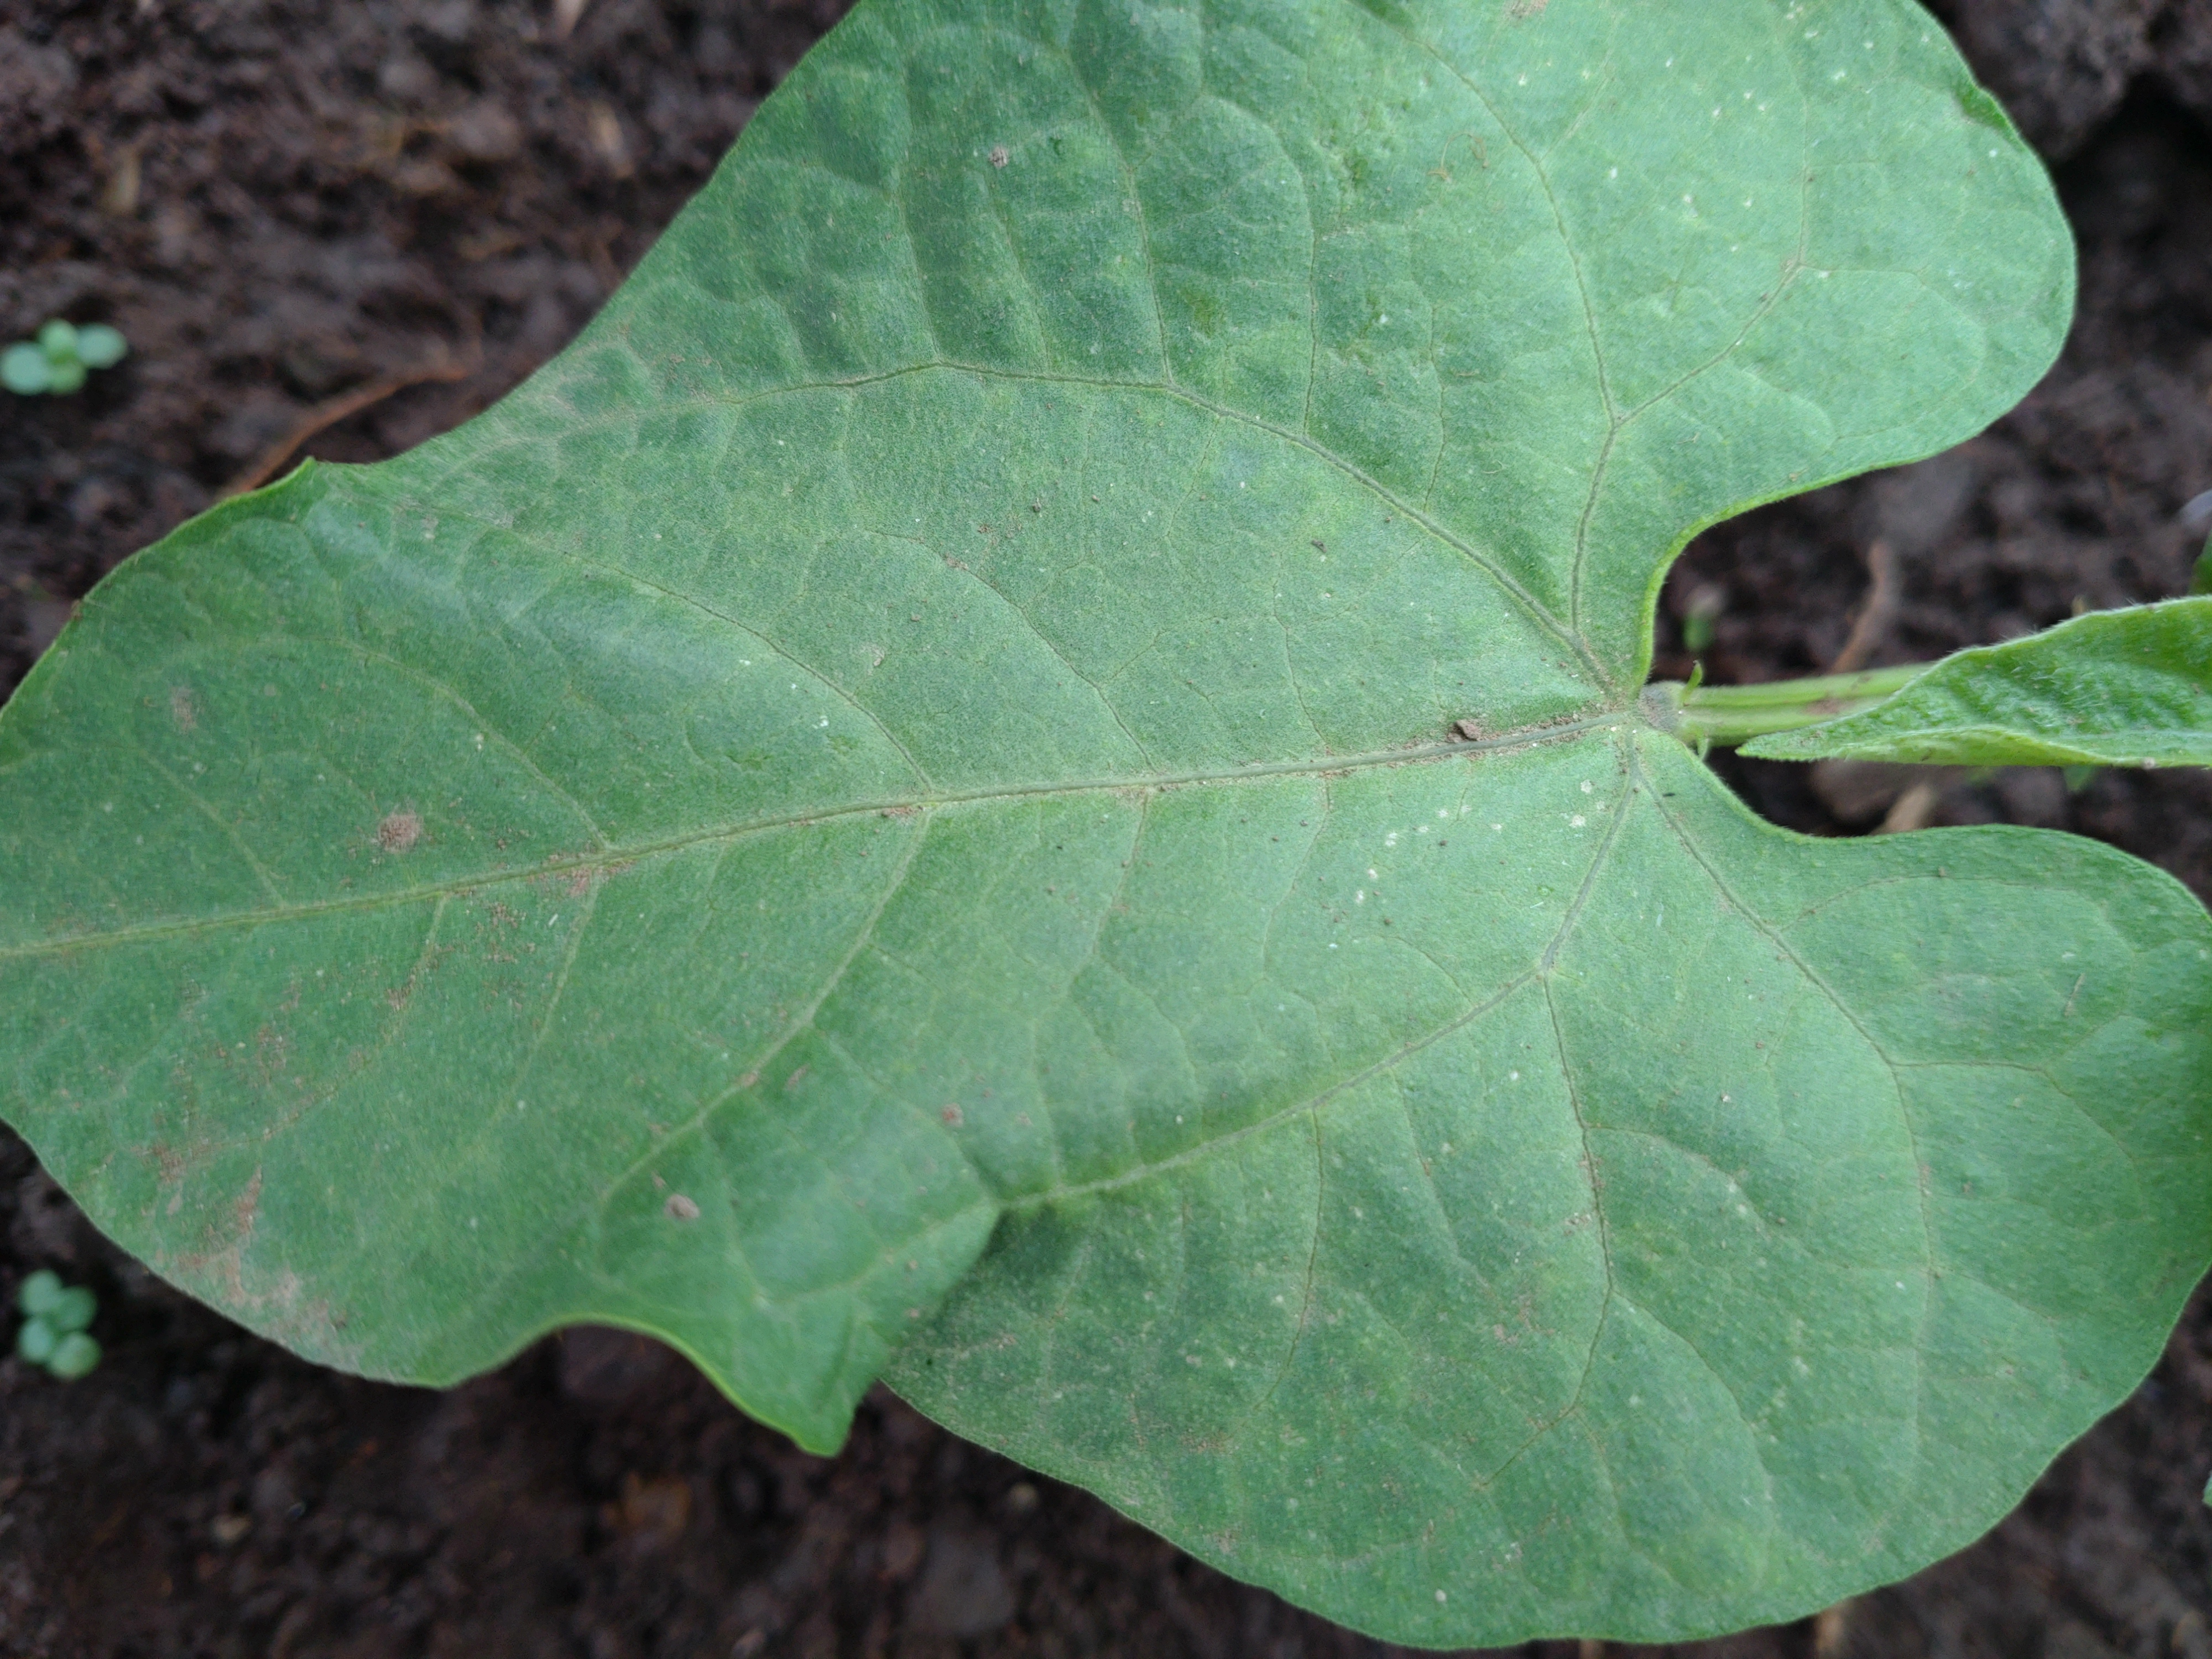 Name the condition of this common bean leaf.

healthy
